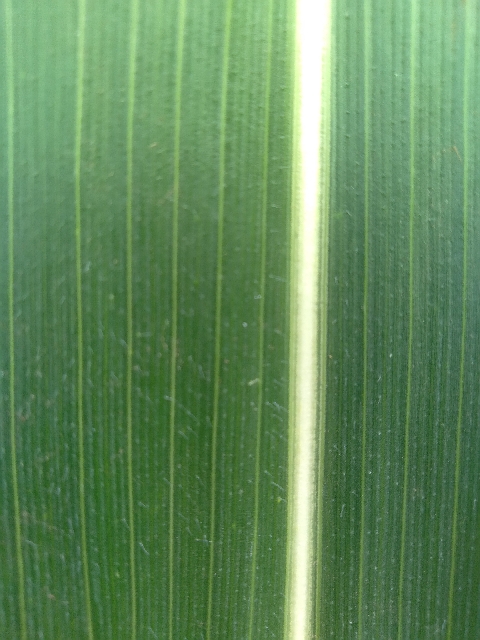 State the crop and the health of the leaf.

maize, healthy
